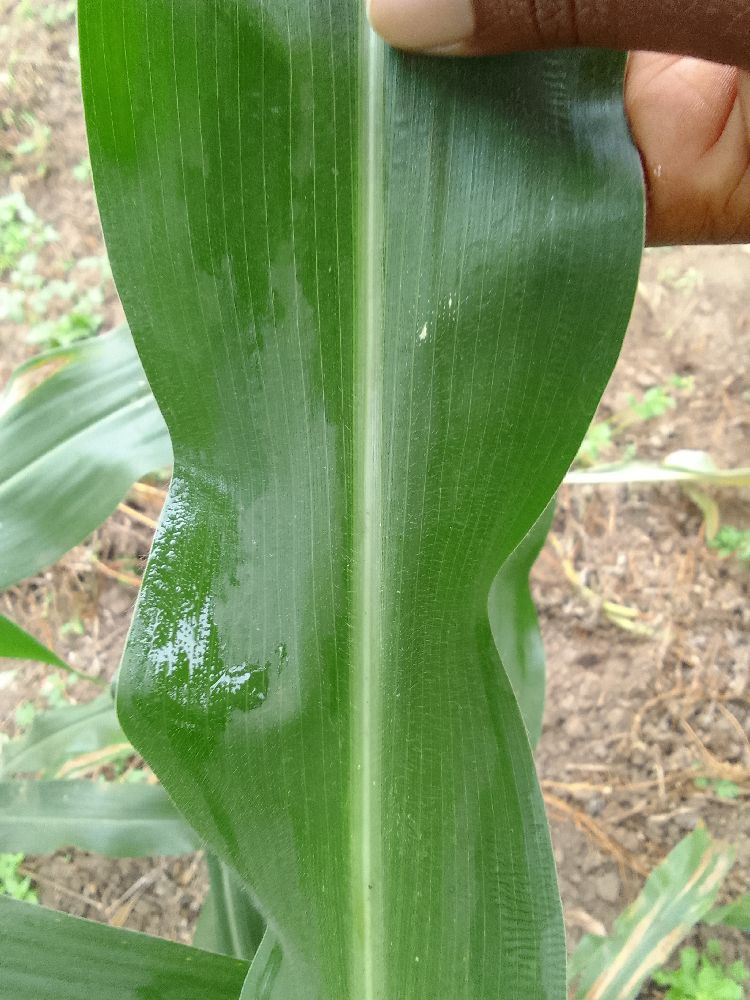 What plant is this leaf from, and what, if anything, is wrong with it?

maize, healthy
